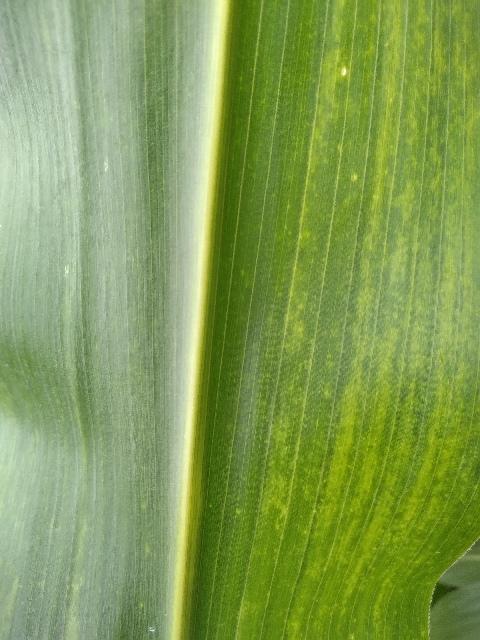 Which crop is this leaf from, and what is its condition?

maize, maize lethal necrosis
